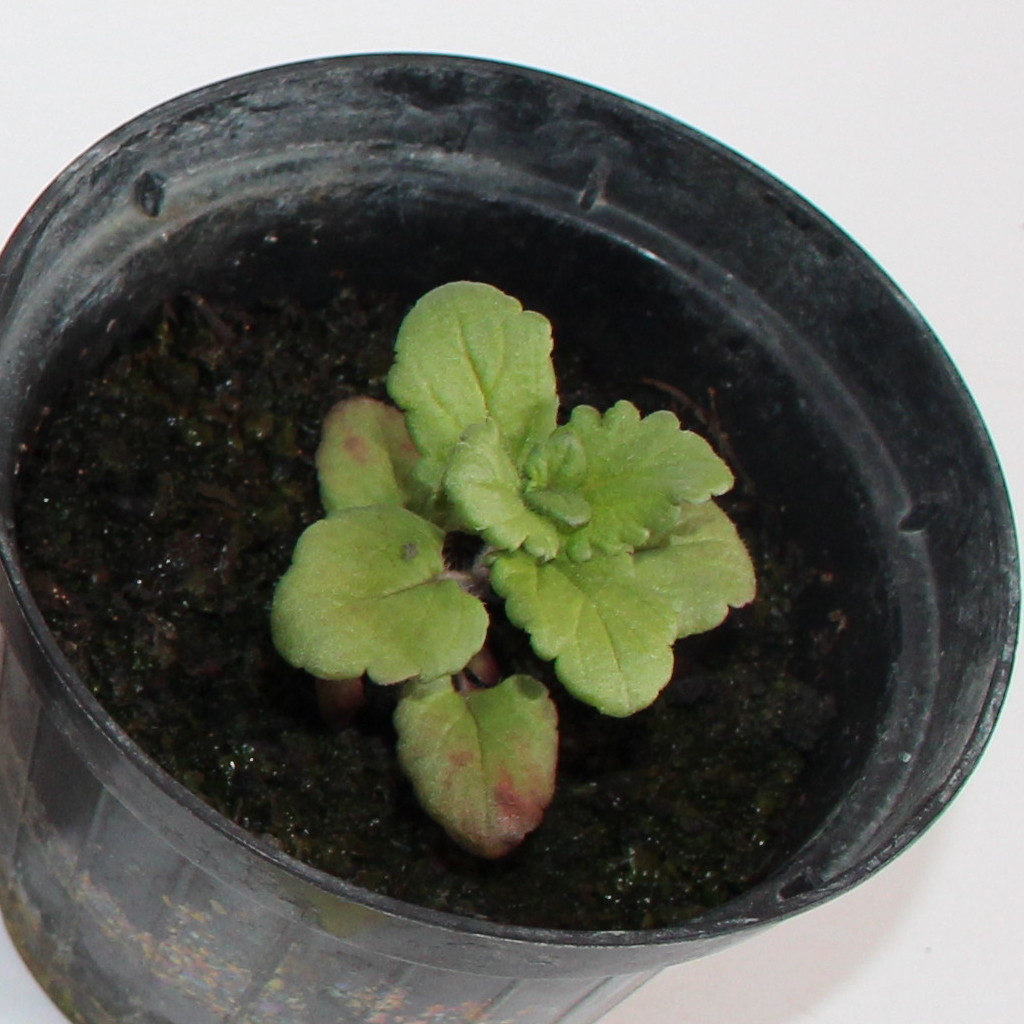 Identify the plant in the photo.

Veronica persica
